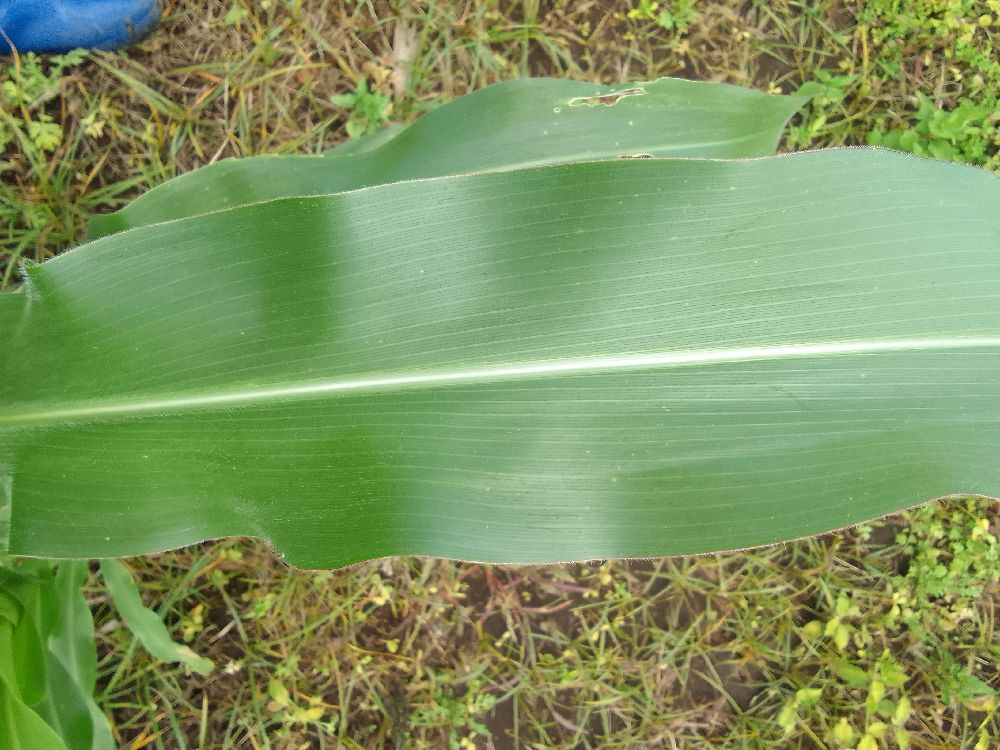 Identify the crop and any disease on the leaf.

maize, healthy
